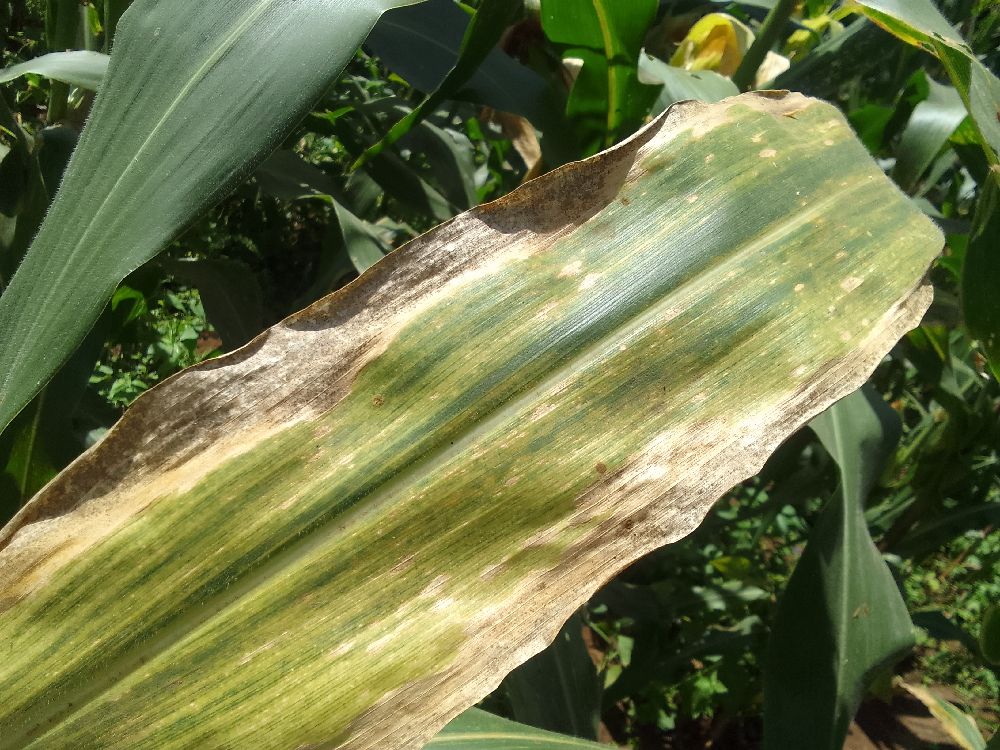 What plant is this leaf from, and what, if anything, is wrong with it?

maize, maize lethal necrosis
